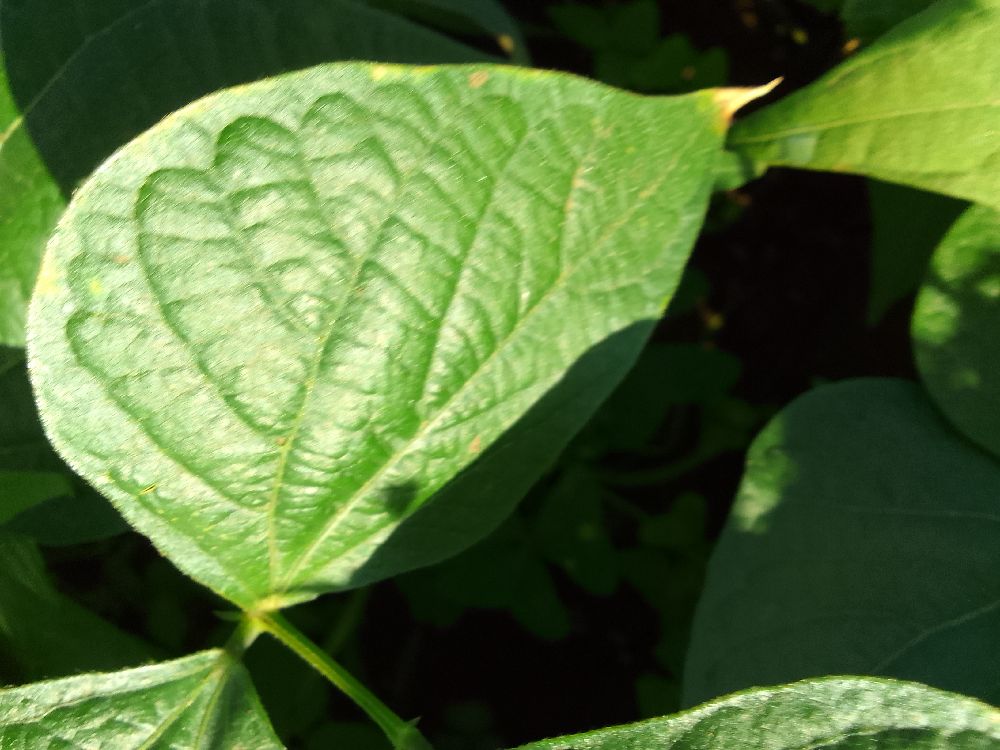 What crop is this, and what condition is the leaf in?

common bean, healthy
